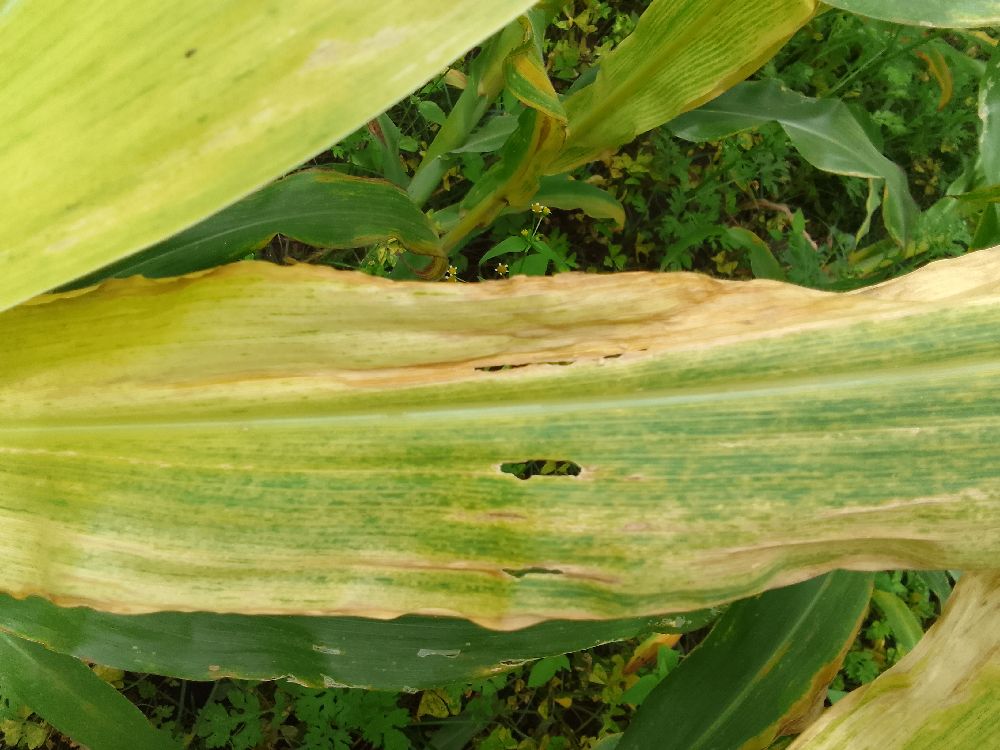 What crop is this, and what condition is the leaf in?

maize, maize lethal necrosis
